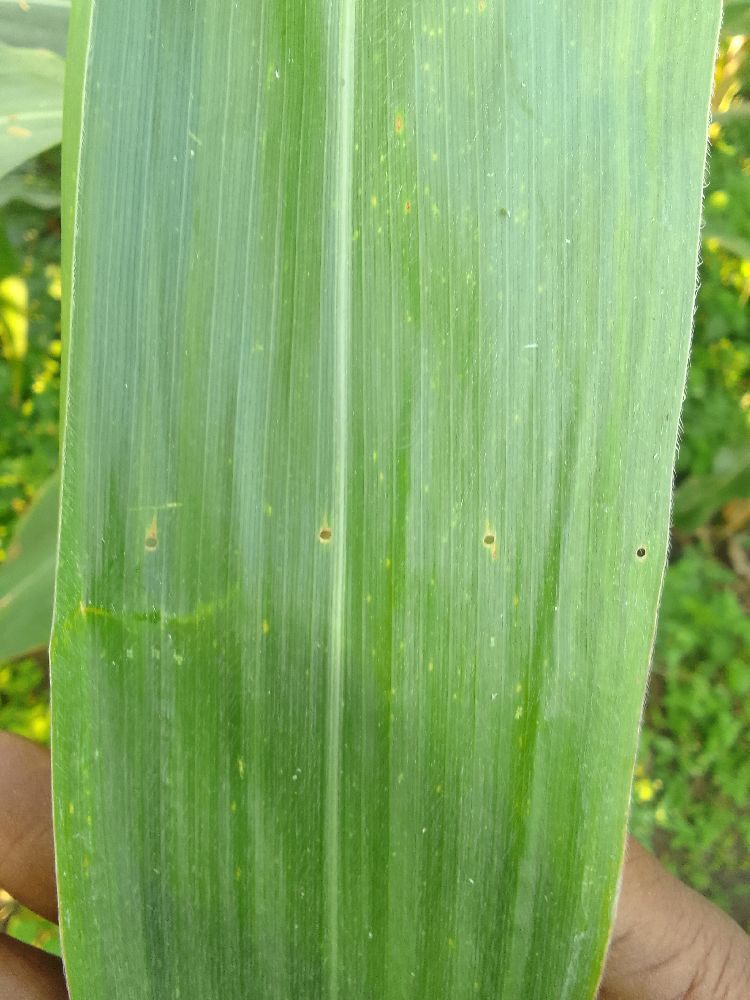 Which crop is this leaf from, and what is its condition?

maize, healthy
